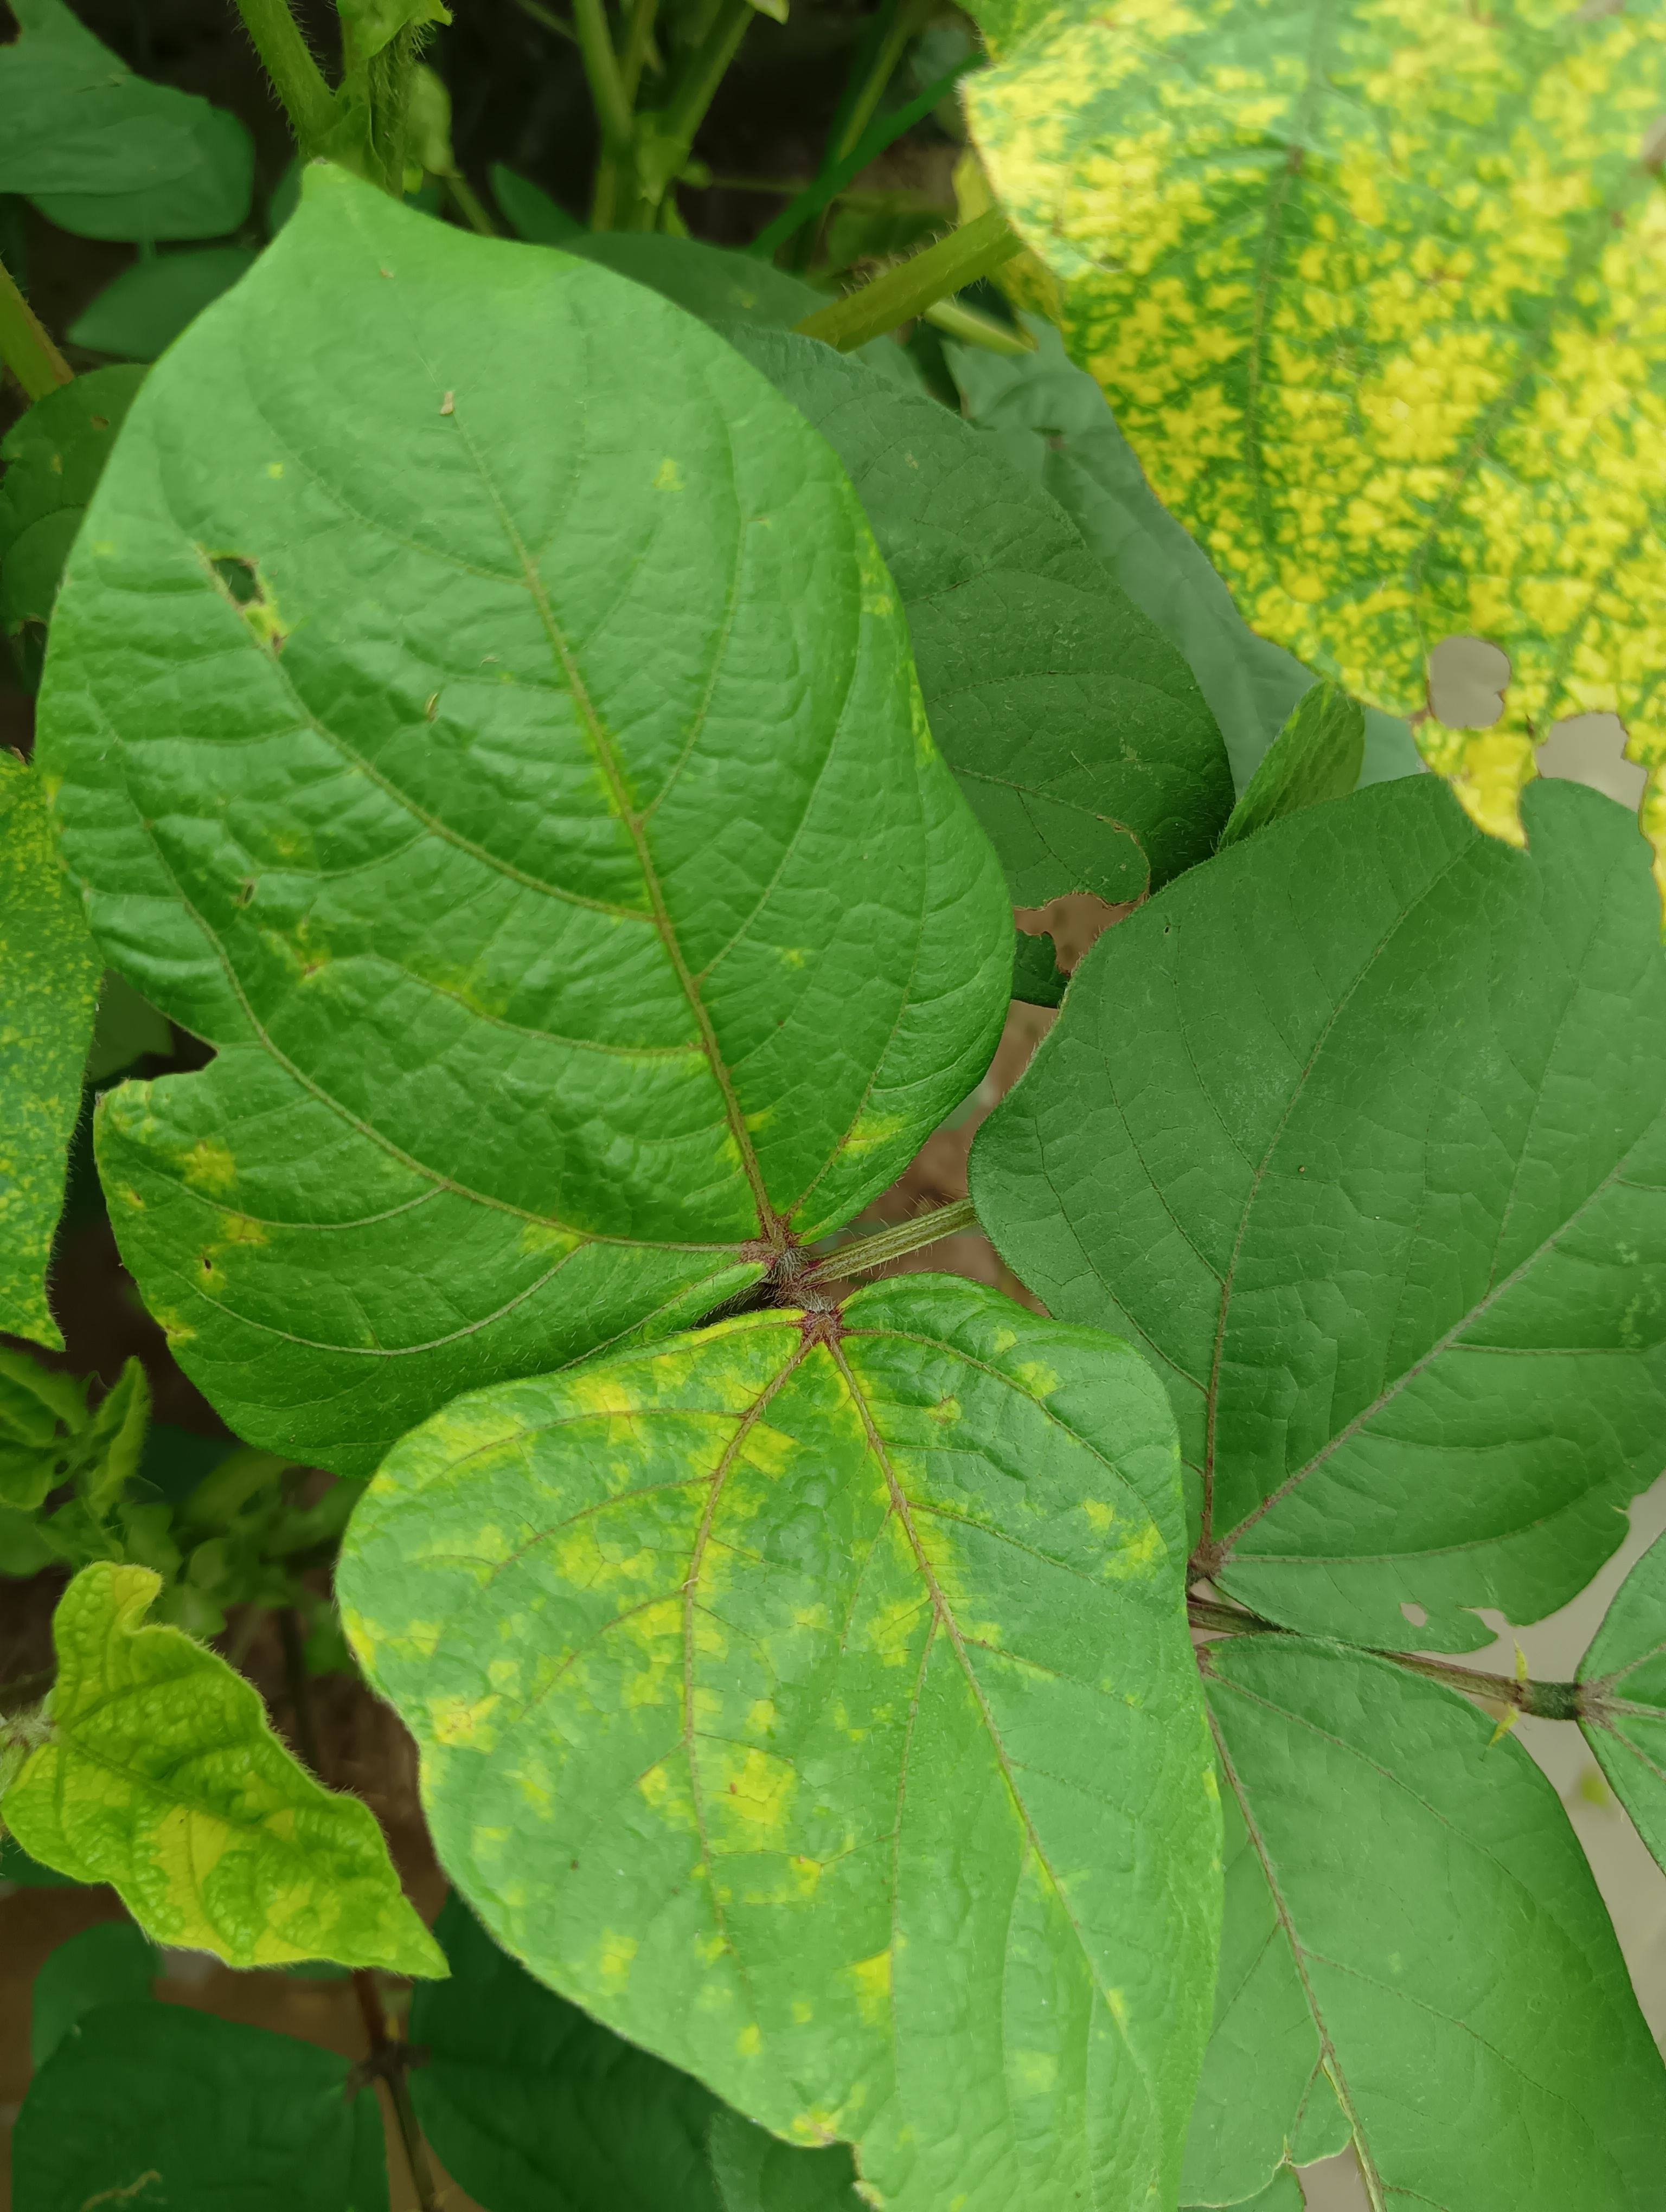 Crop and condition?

mungbean, yellow mosaic
